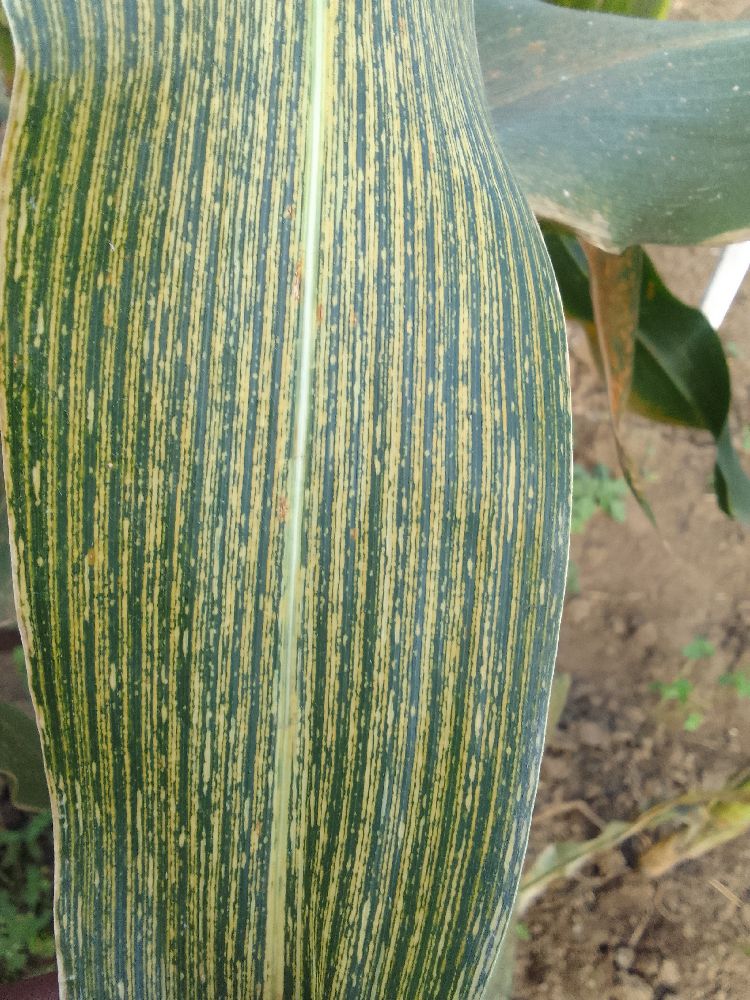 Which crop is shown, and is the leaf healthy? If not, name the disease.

maize, maize streak virus
